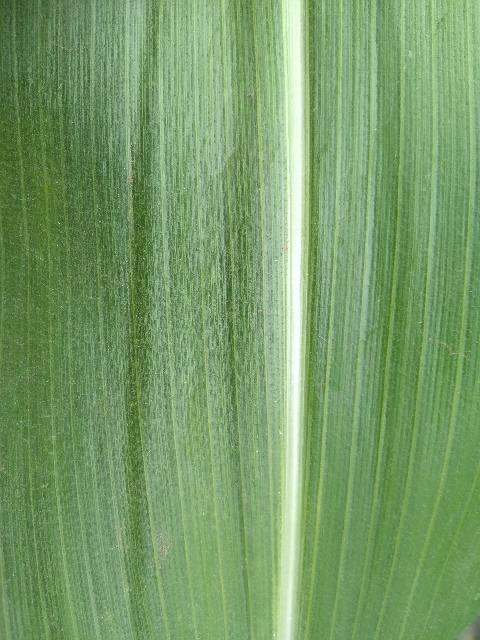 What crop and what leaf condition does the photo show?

maize, healthy
